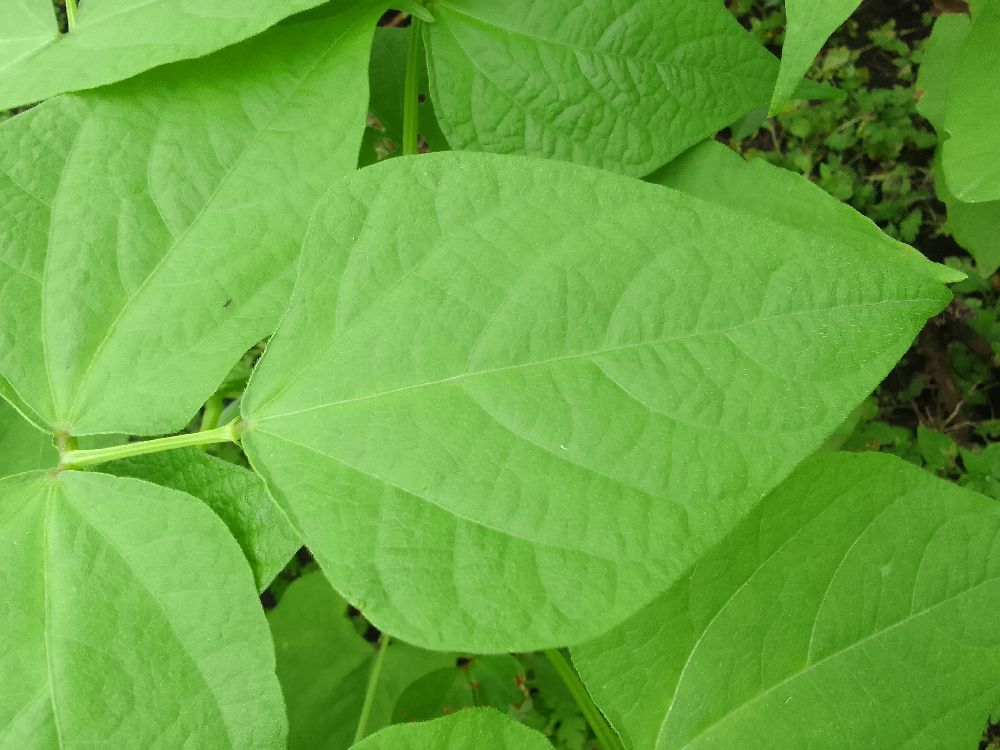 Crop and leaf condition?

common bean, healthy
